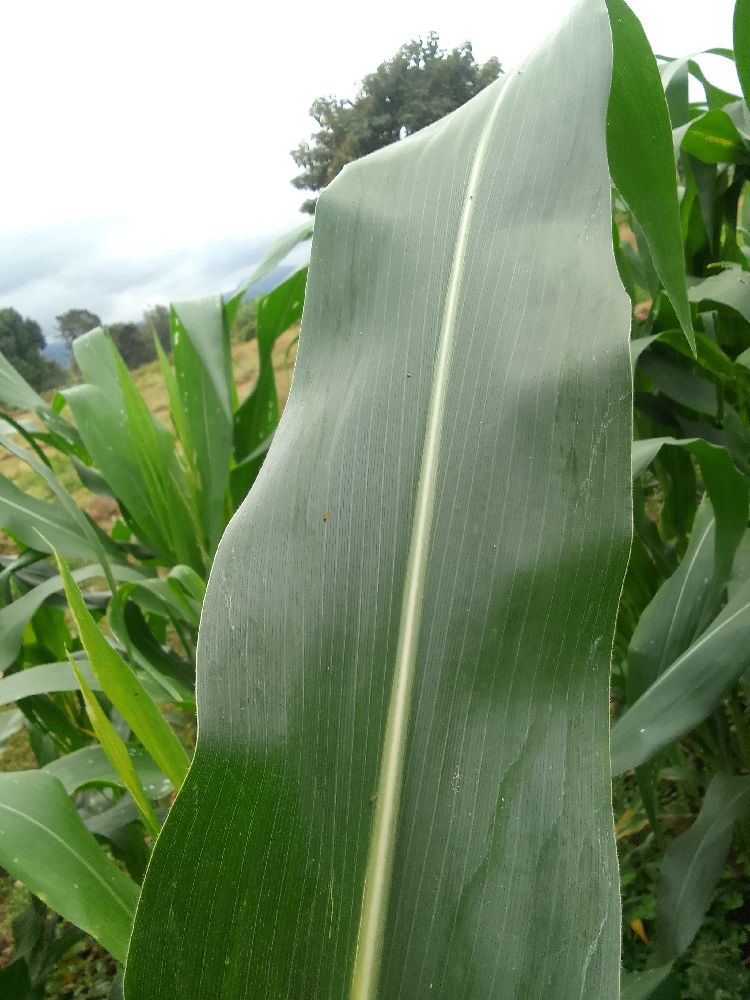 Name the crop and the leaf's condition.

maize, healthy
